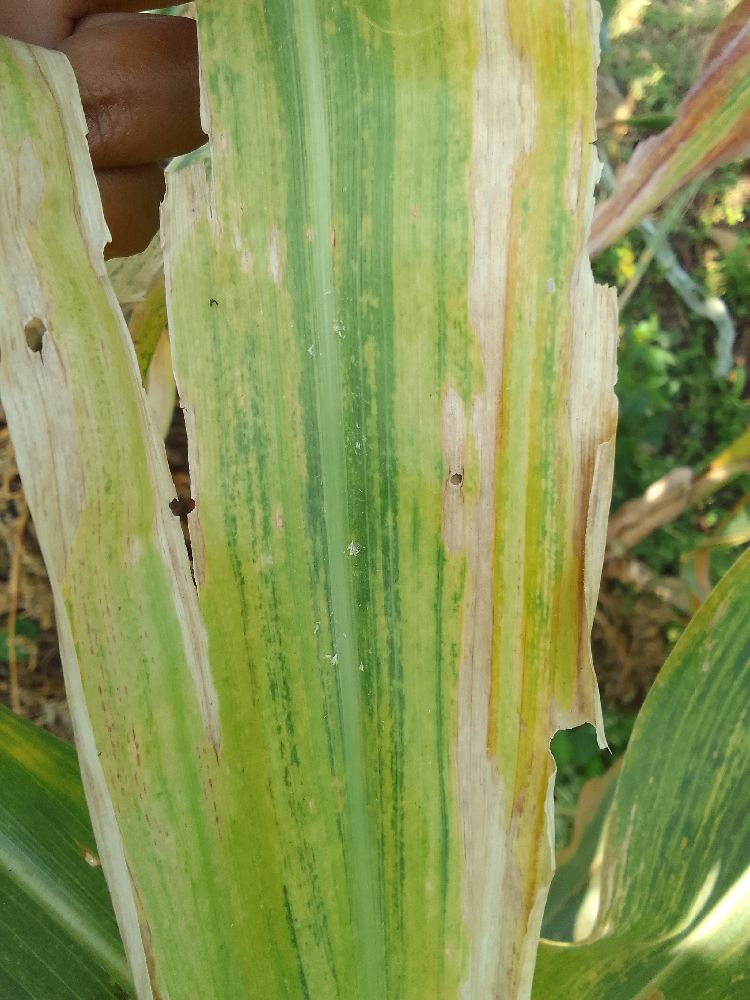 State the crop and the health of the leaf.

maize, maize lethal necrosis
